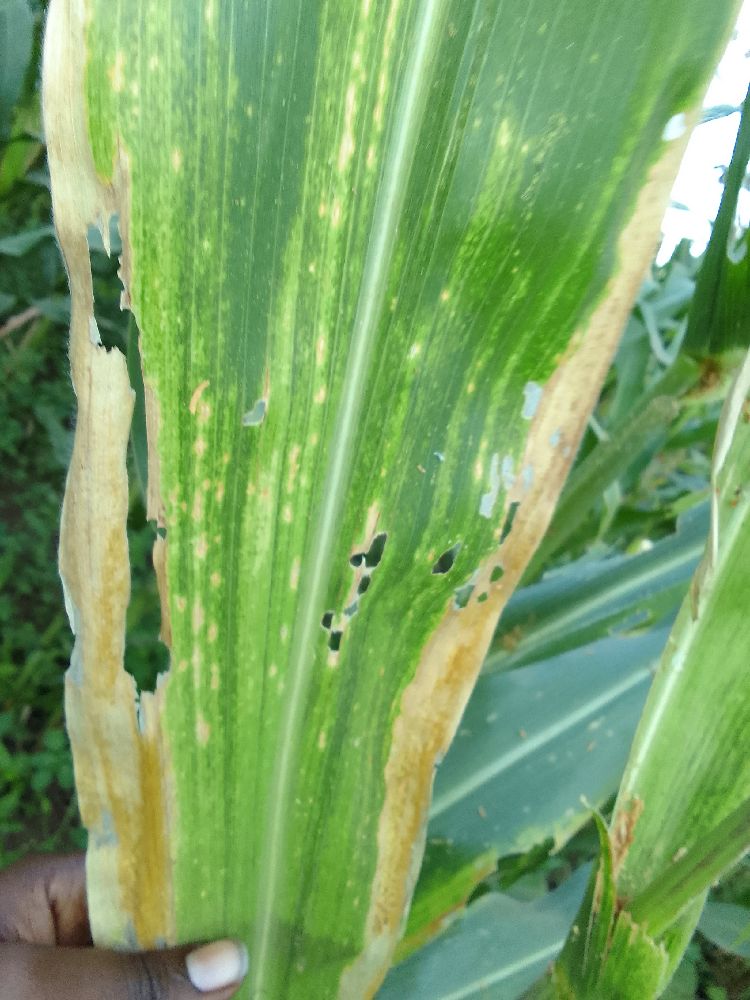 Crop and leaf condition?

maize, maize lethal necrosis
